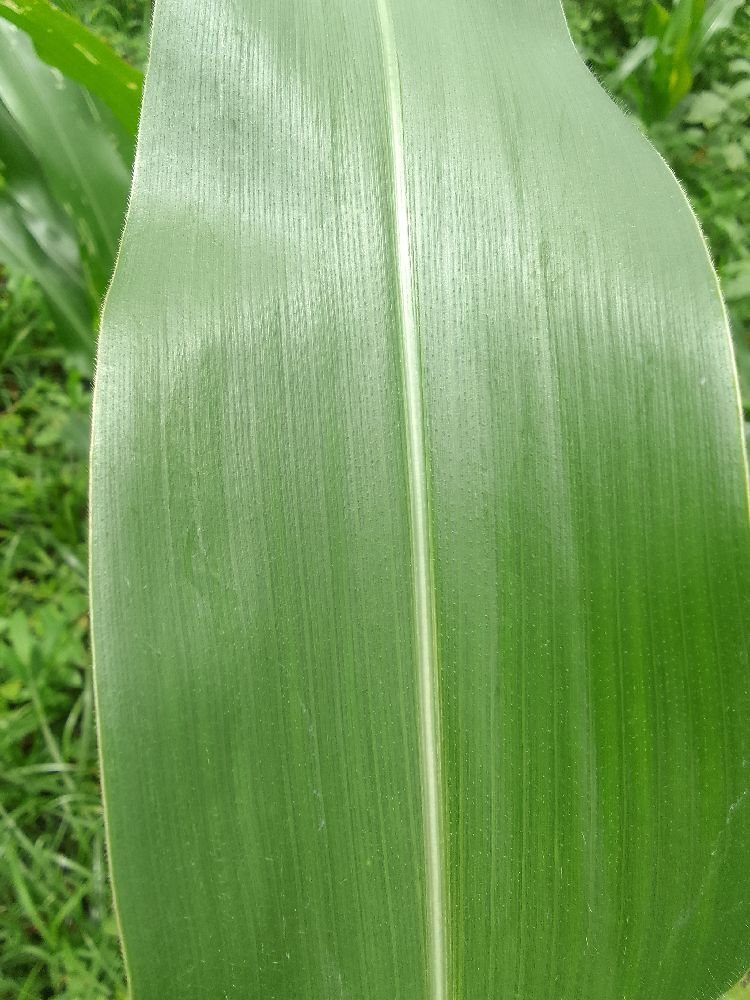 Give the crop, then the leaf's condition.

maize, healthy
